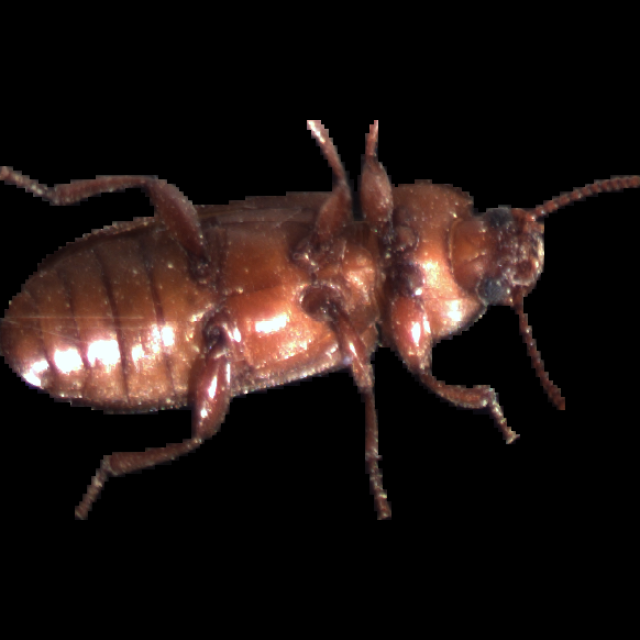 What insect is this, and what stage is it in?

mealworm beetle
